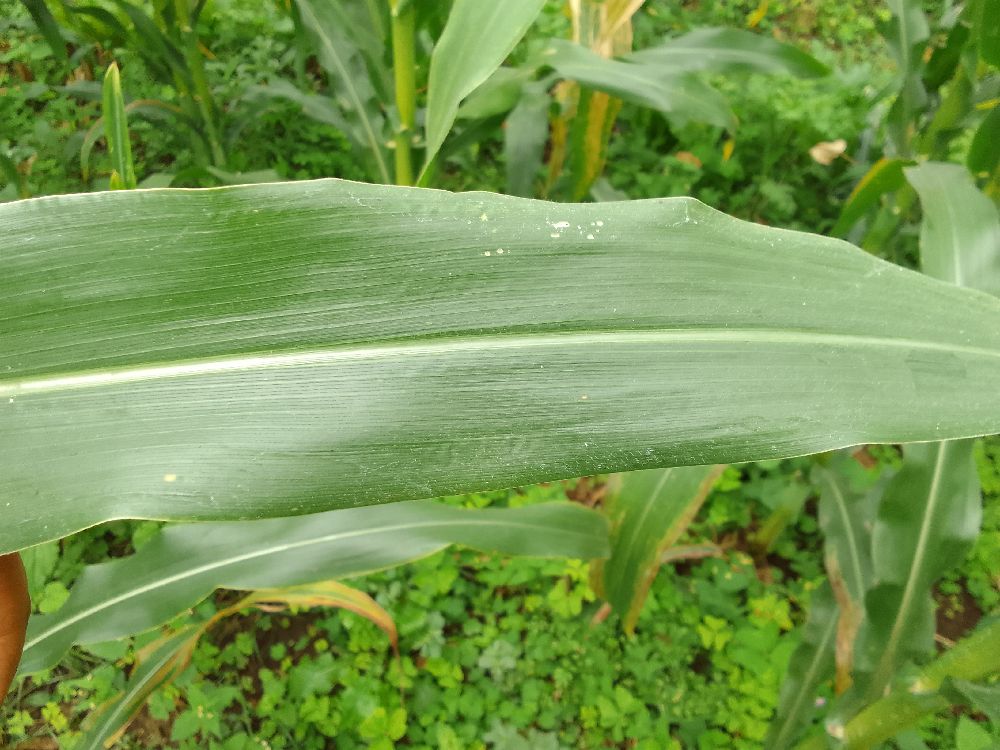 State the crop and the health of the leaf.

common bean, healthy
